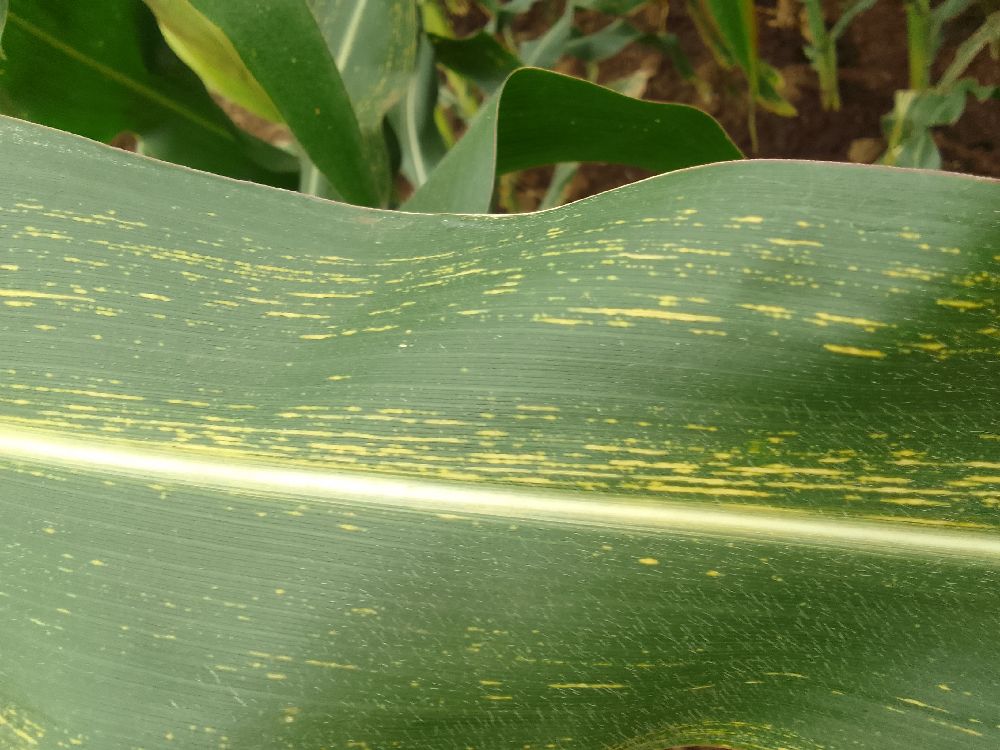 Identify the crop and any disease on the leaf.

maize, maize streak virus
